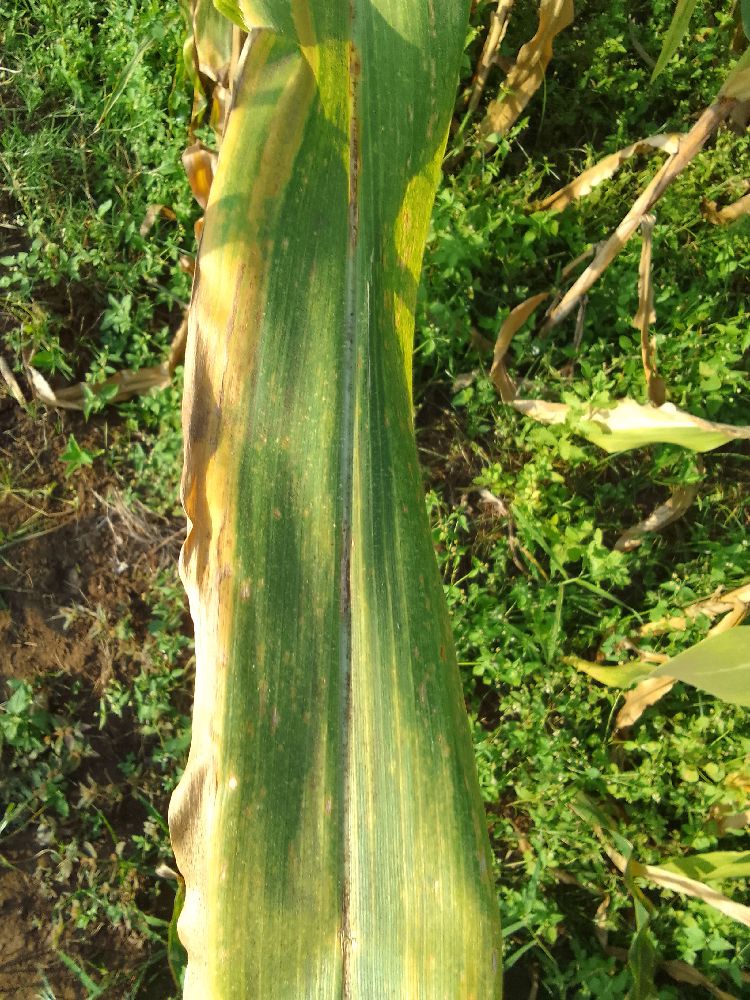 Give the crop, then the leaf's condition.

maize, maize lethal necrosis
